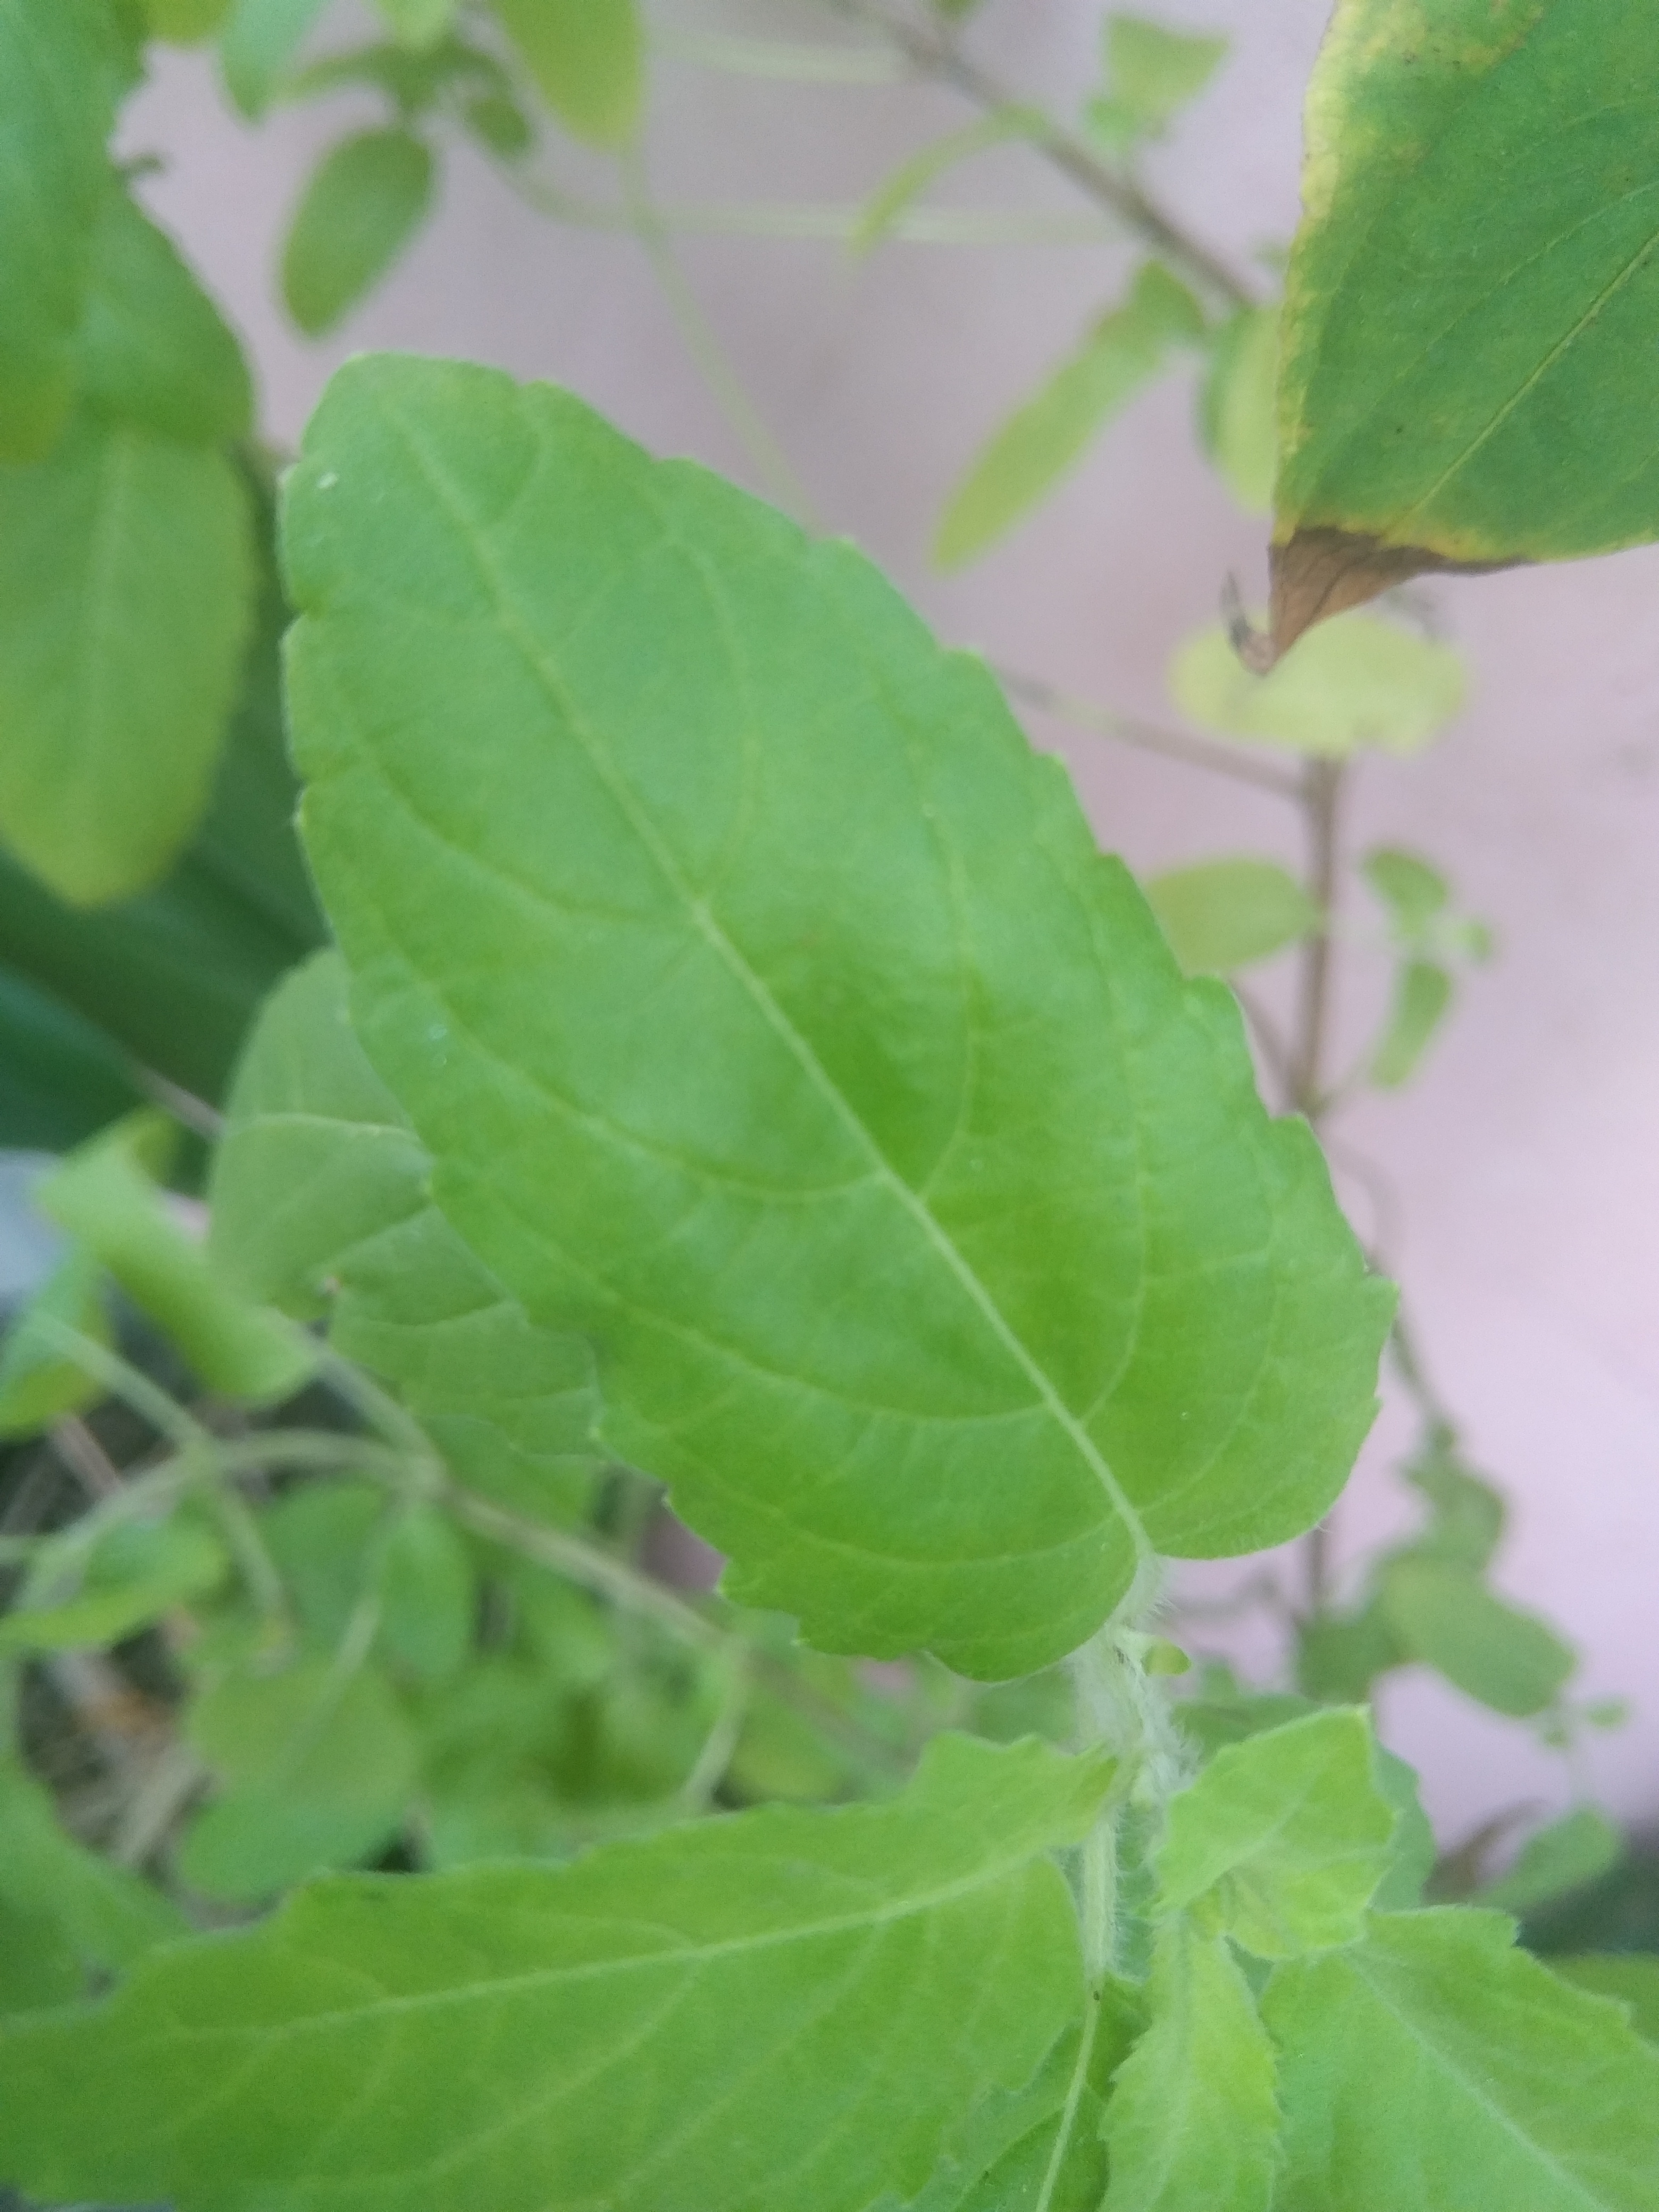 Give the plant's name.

tulshi
